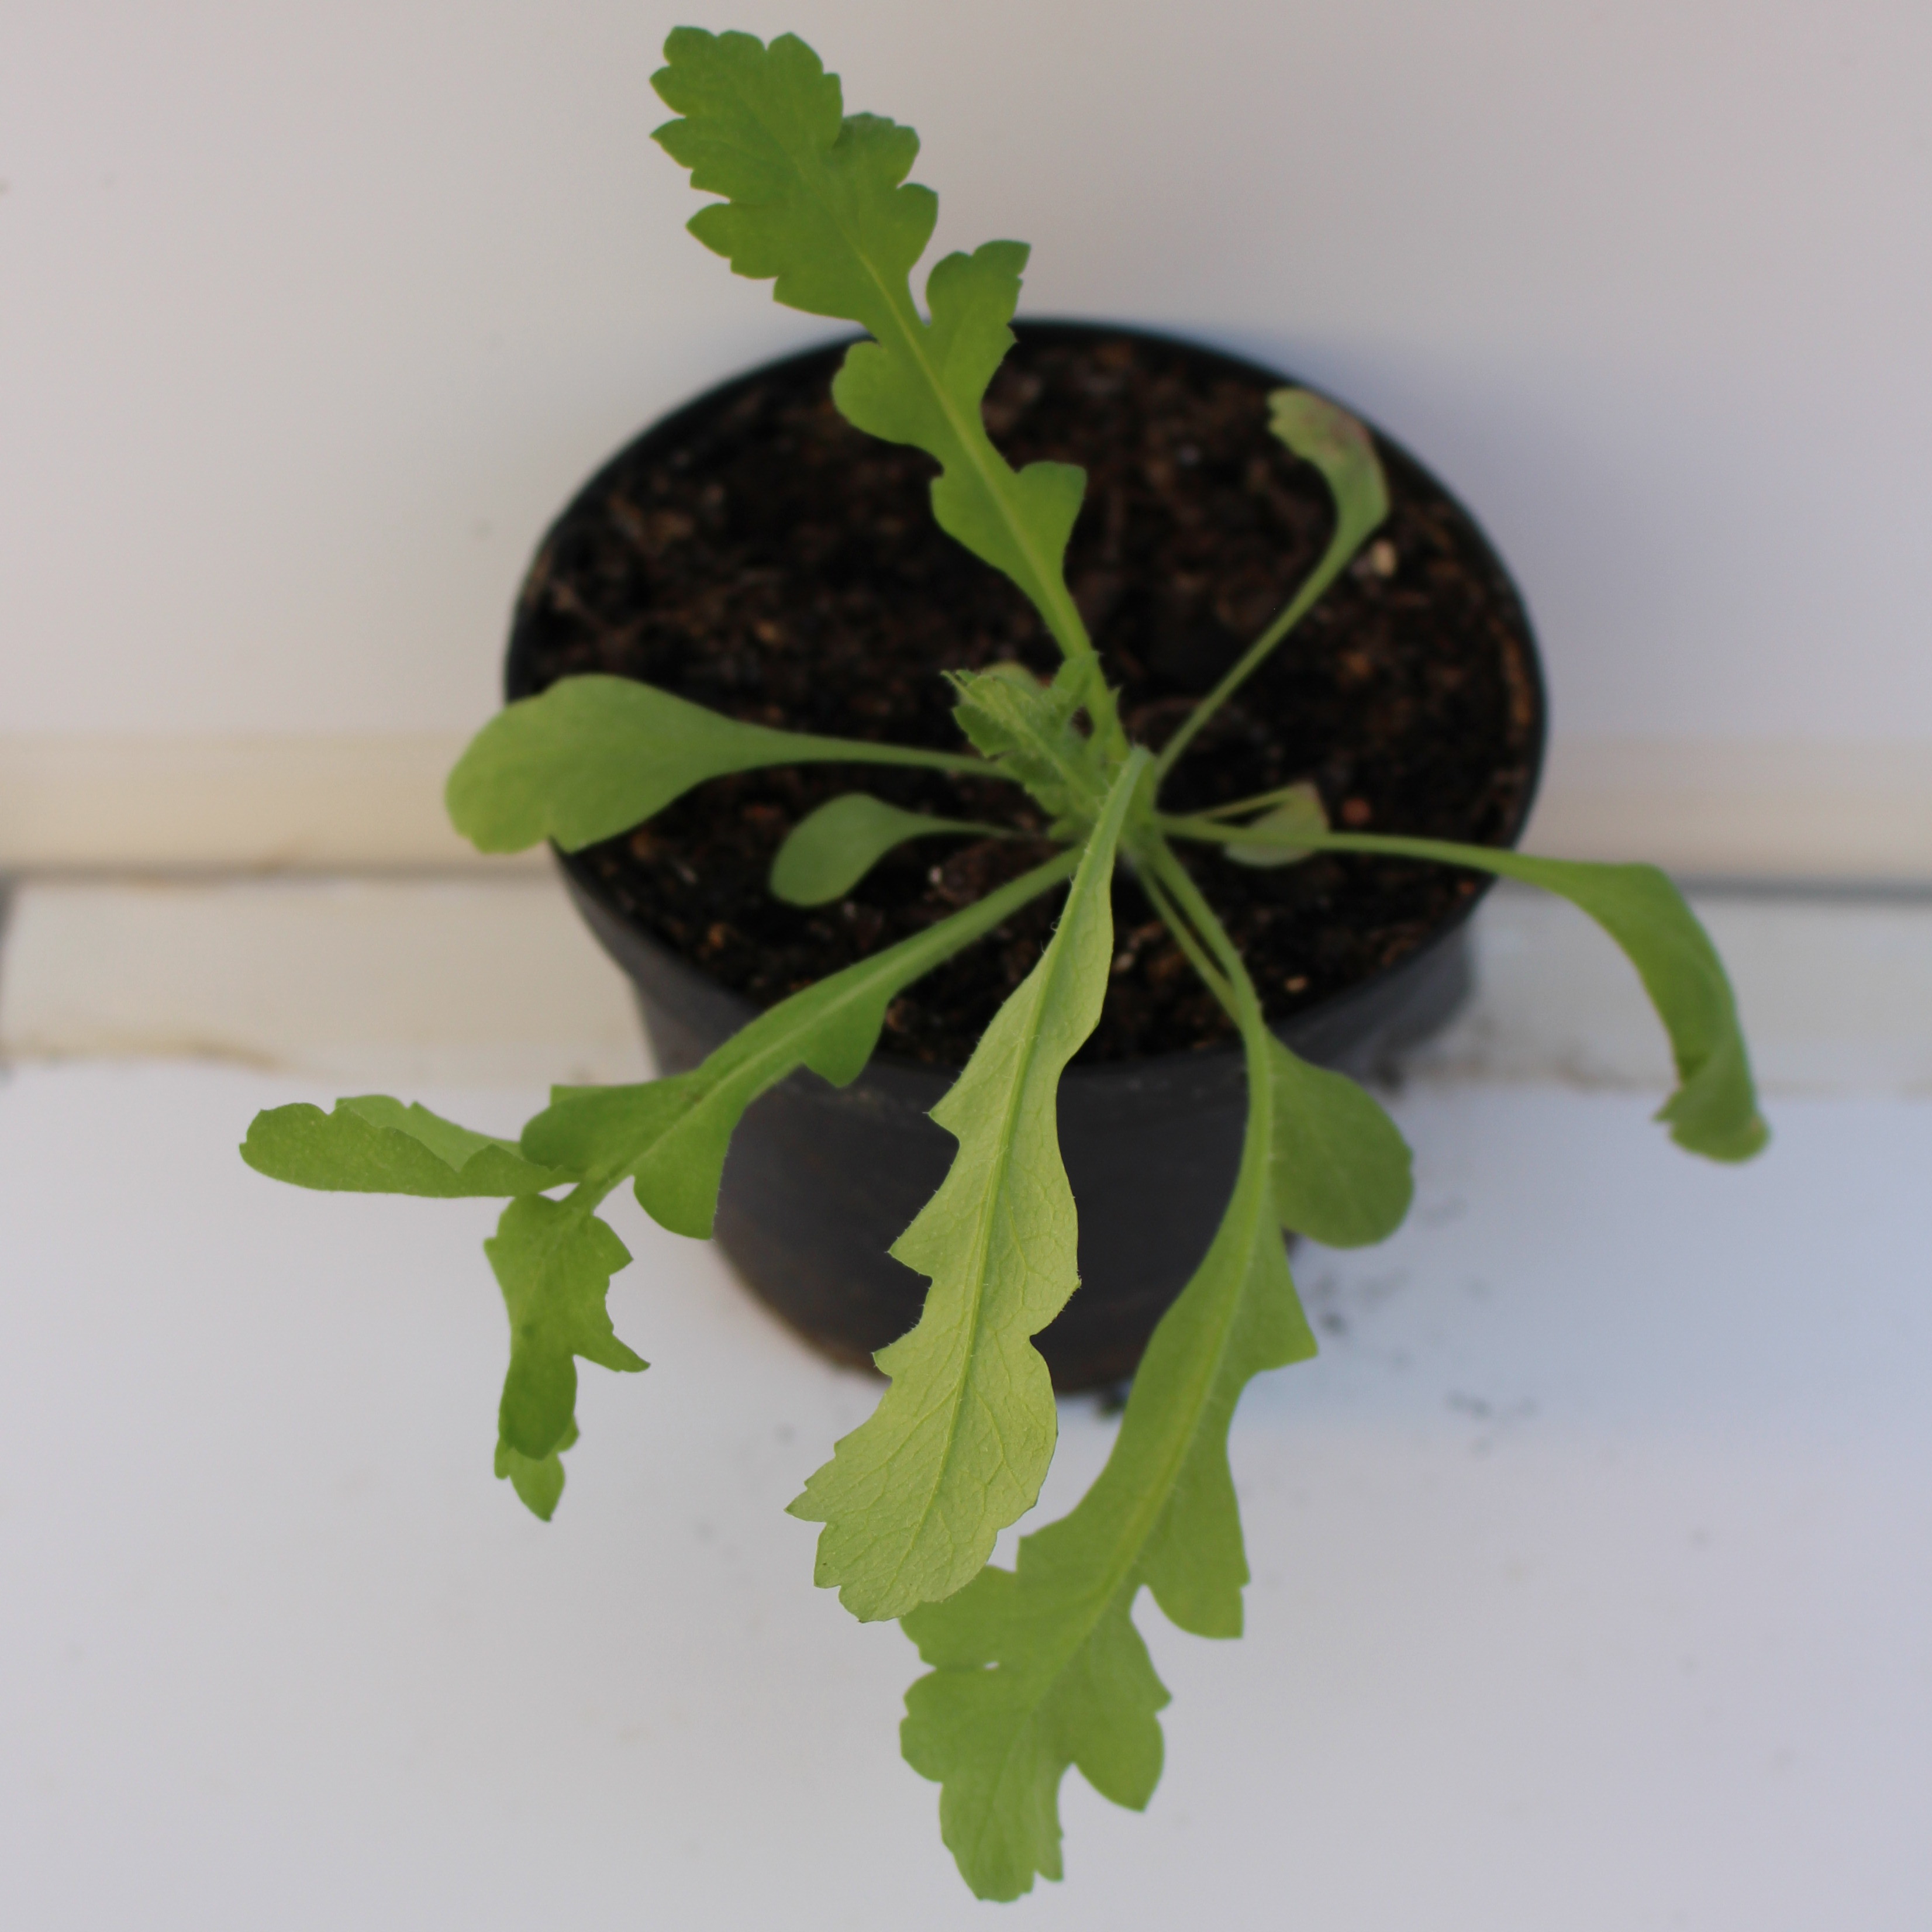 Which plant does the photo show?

Papaver rhoeas
